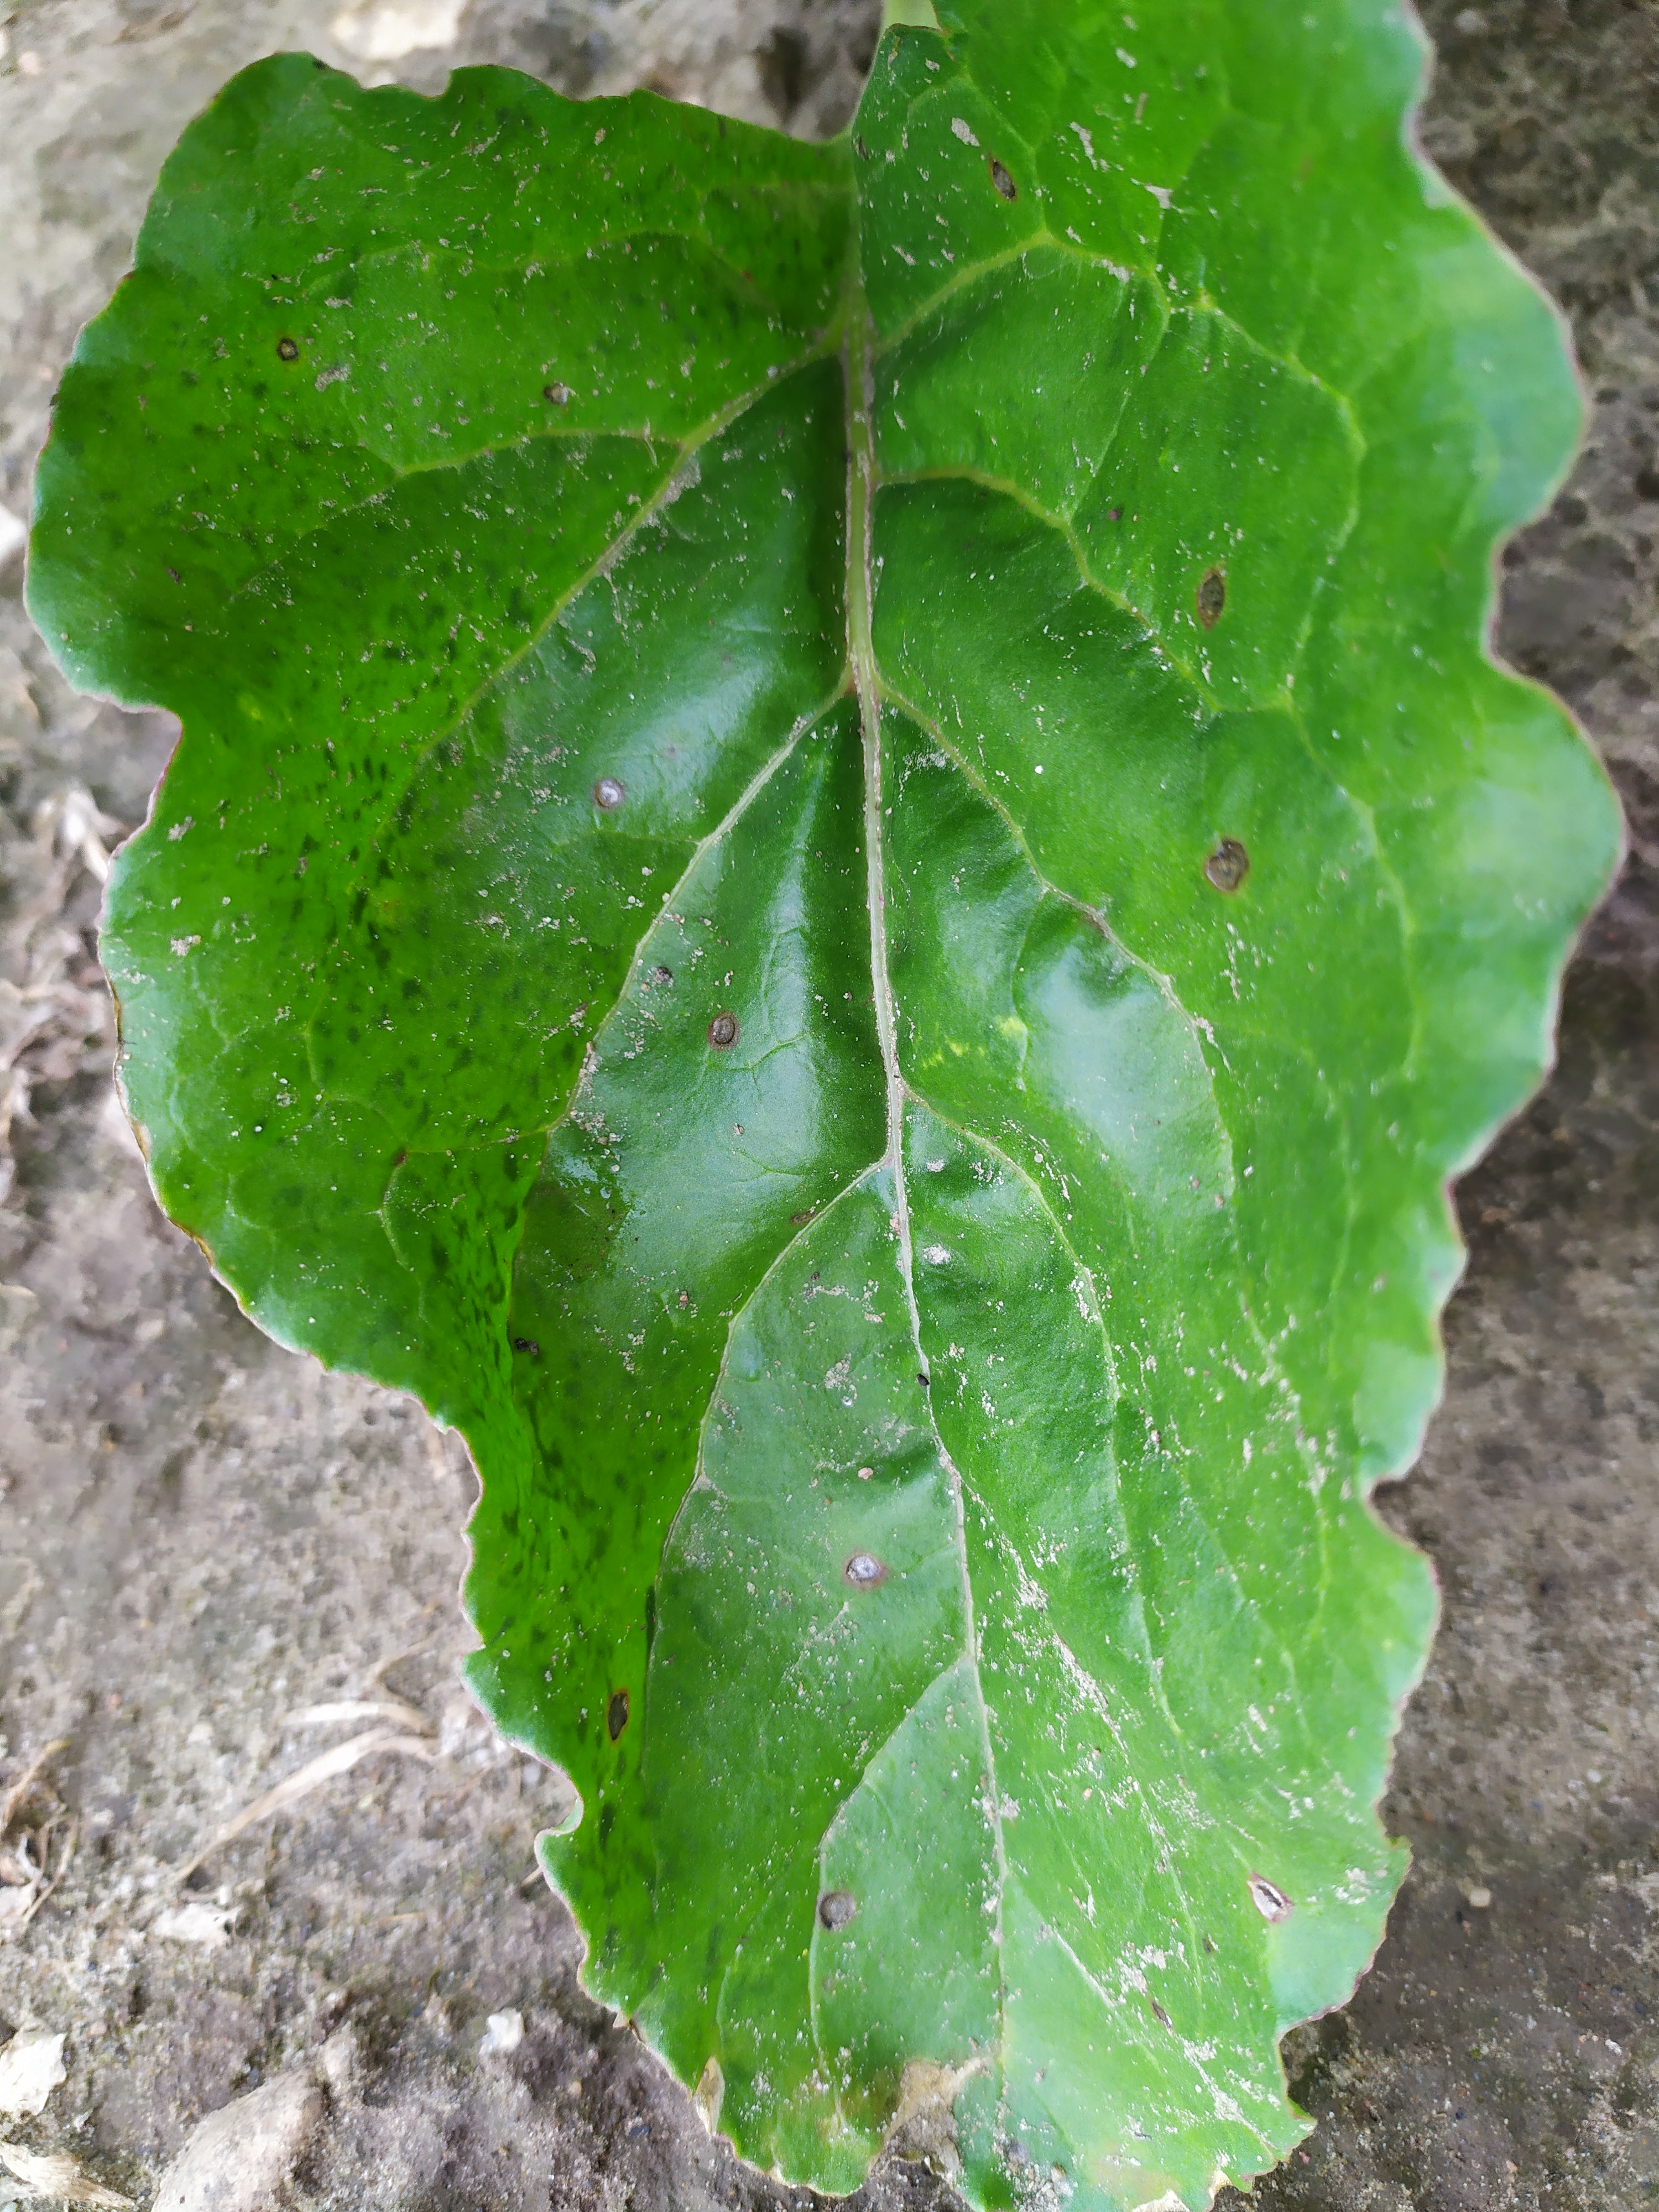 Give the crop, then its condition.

beet, cercospora
